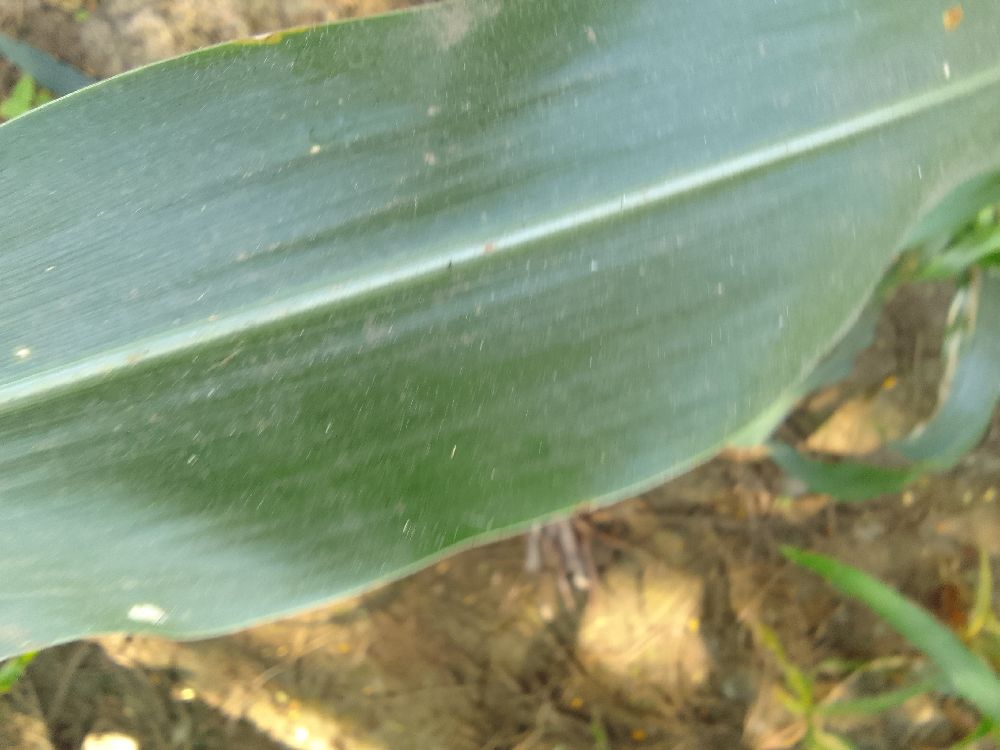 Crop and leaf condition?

maize, healthy
